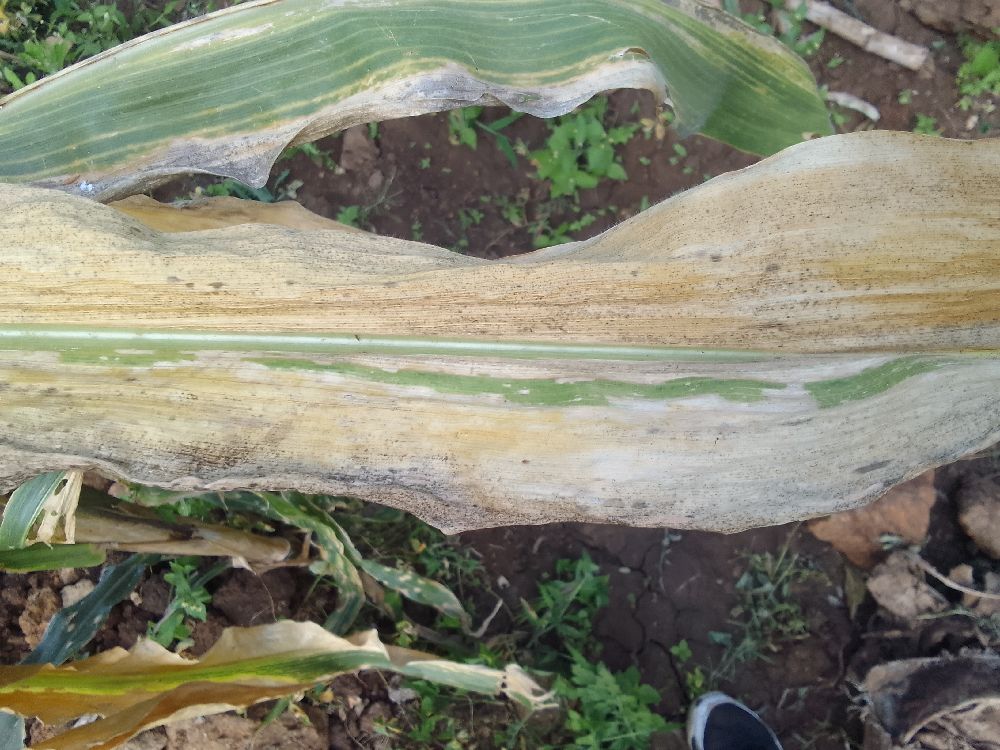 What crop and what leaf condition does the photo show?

maize, maize lethal necrosis
